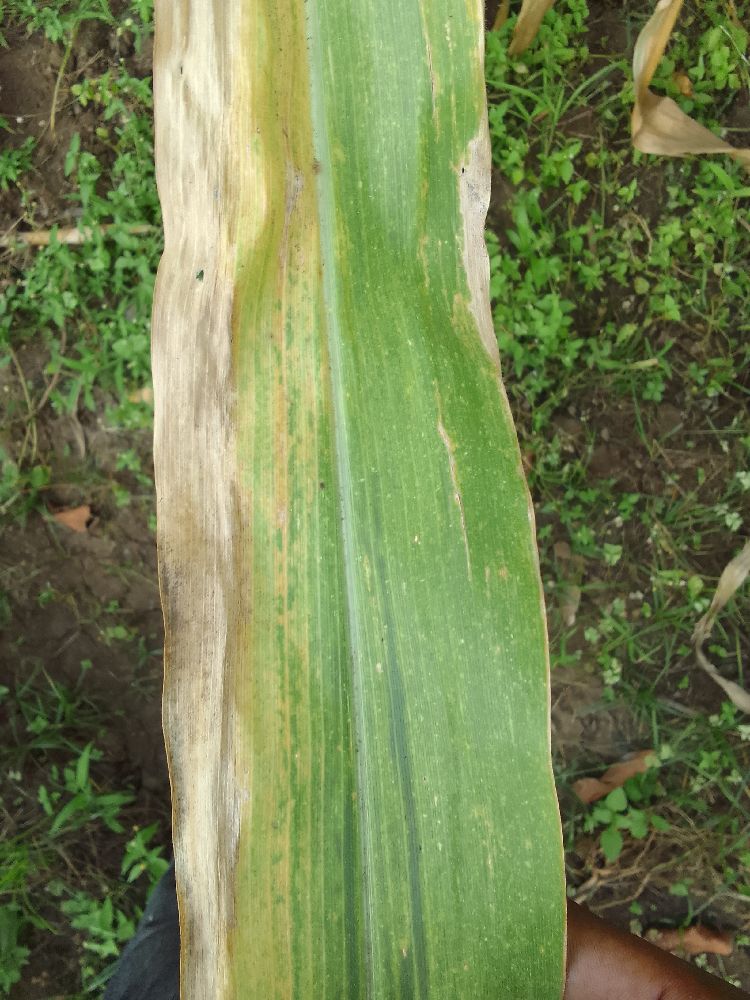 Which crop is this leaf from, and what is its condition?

maize, maize lethal necrosis
